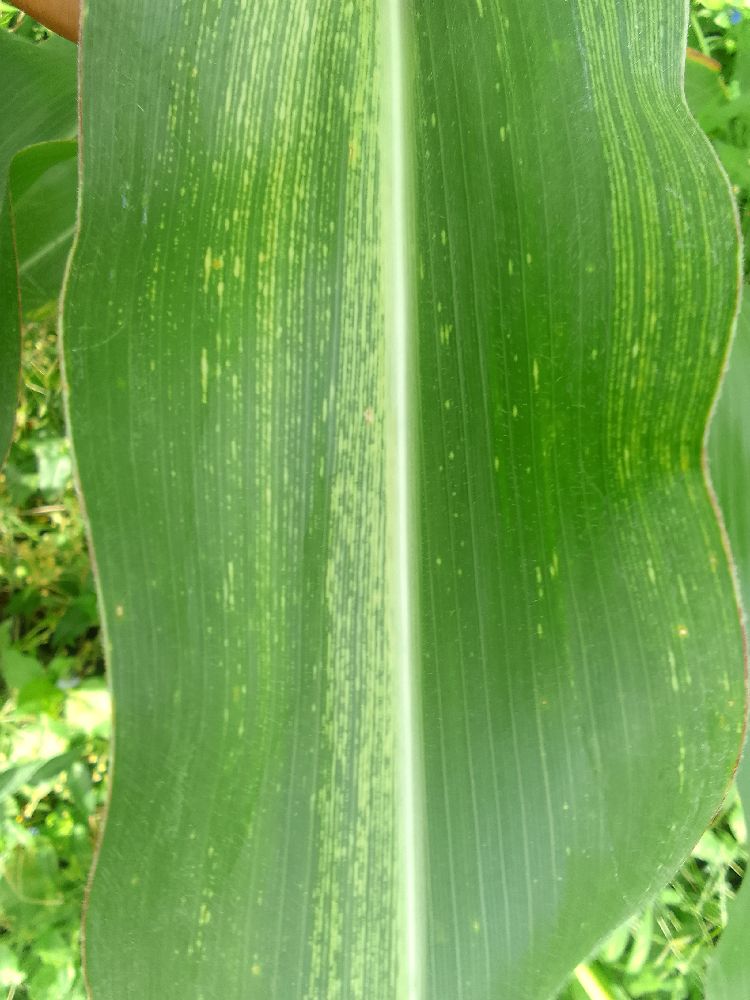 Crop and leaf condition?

maize, maize streak virus
